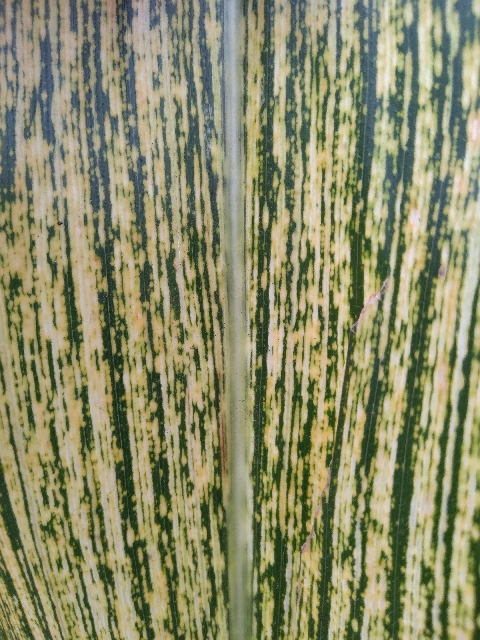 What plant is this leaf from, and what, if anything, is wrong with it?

maize, maize streak virus
